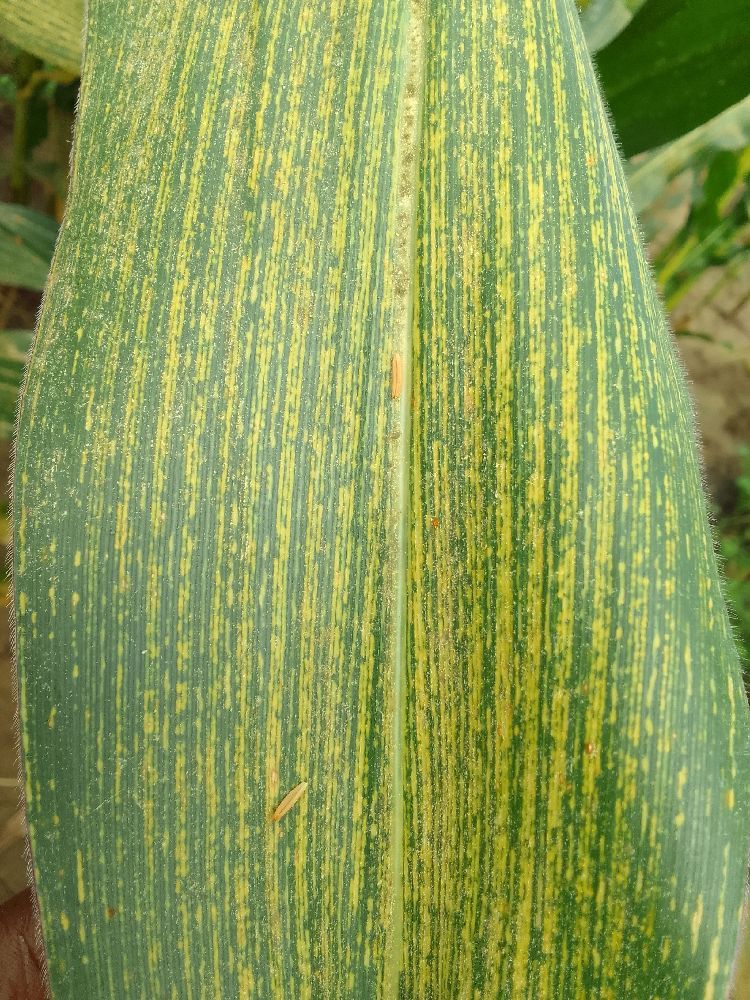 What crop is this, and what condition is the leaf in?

maize, maize streak virus
